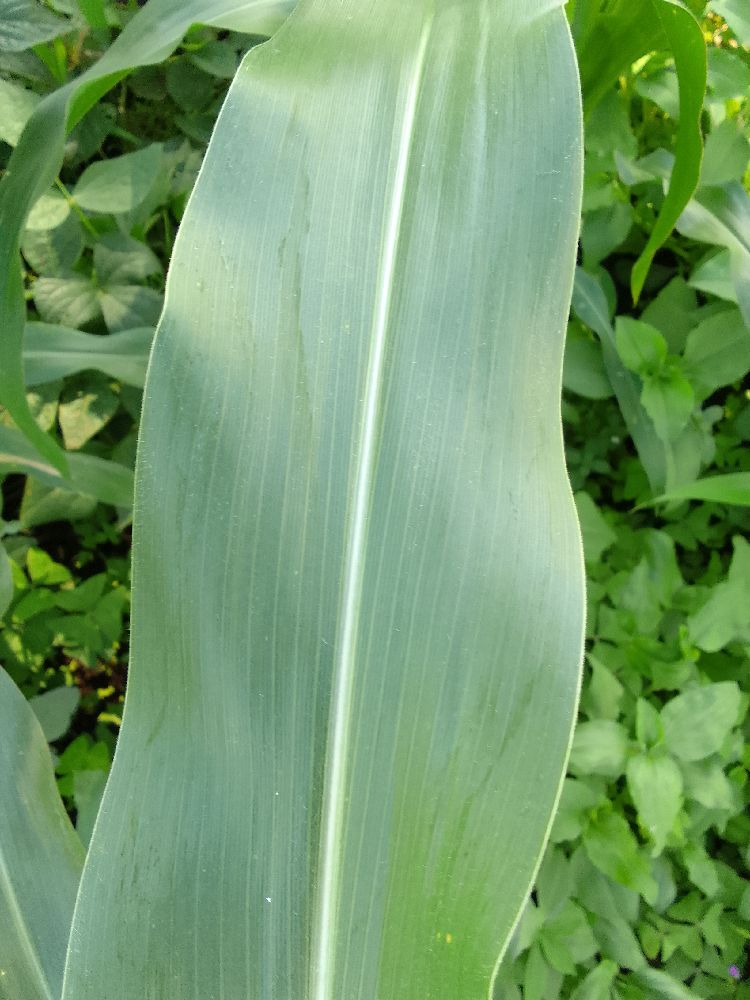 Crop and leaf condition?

maize, healthy
